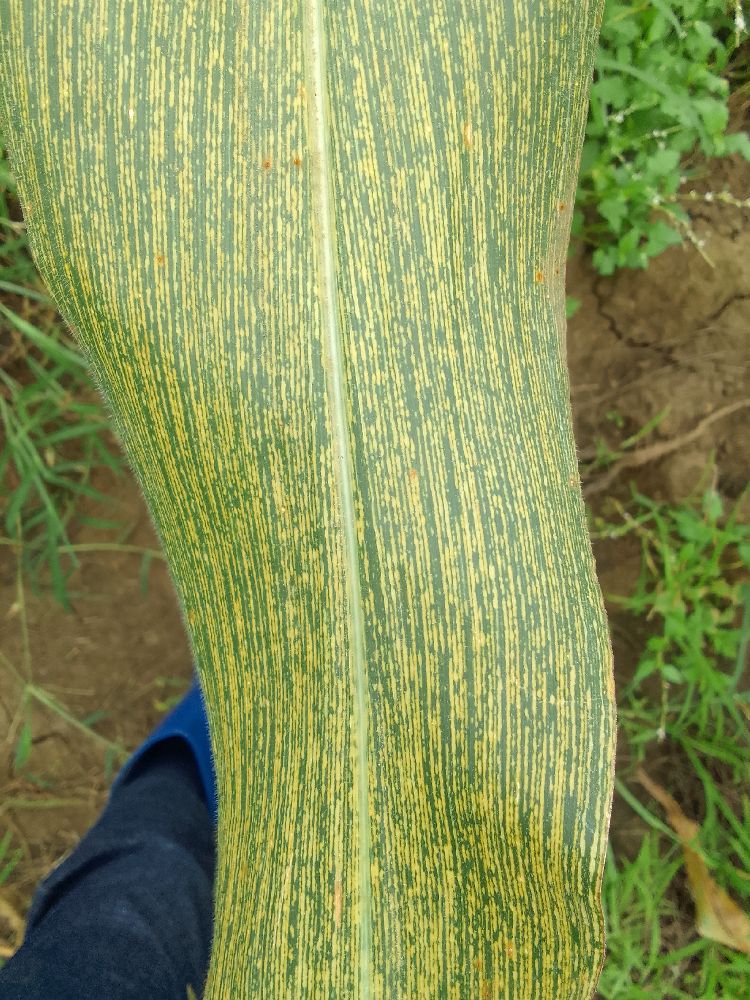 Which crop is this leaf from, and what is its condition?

maize, maize streak virus
